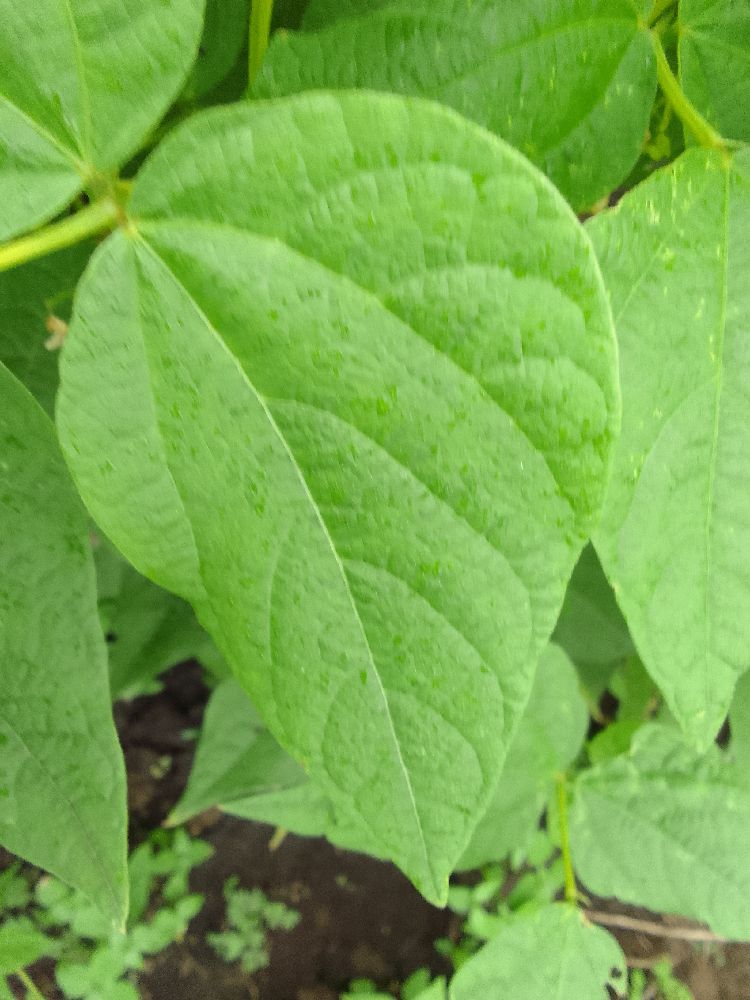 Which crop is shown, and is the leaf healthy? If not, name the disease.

common bean, healthy
